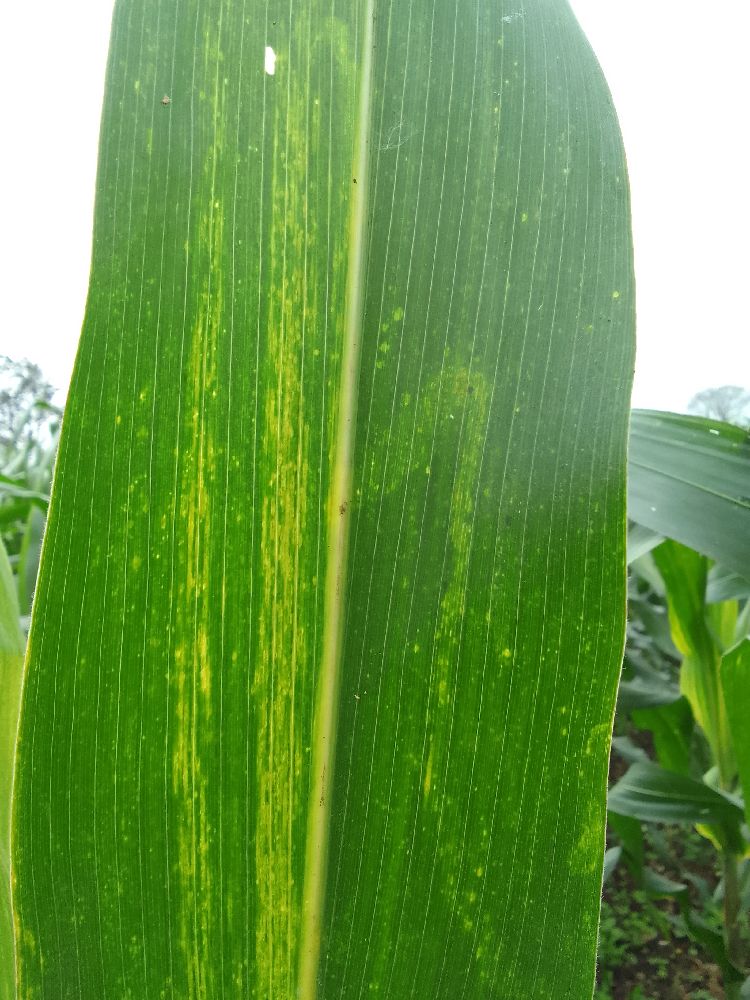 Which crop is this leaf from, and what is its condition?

maize, maize lethal necrosis
